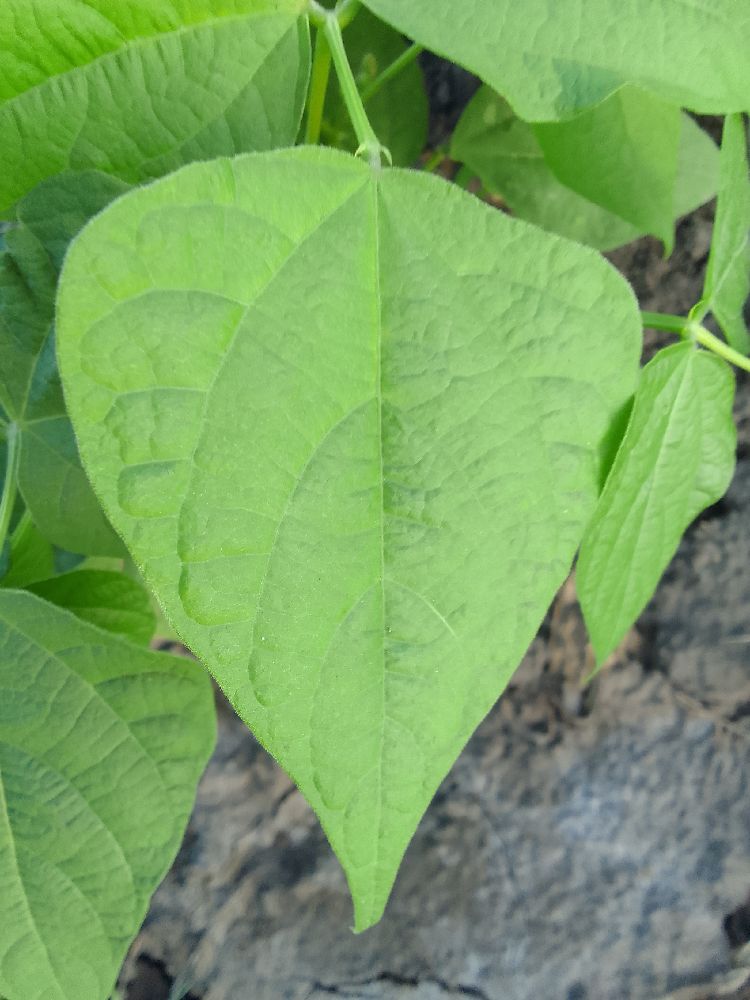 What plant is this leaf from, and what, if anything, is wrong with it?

common bean, healthy
